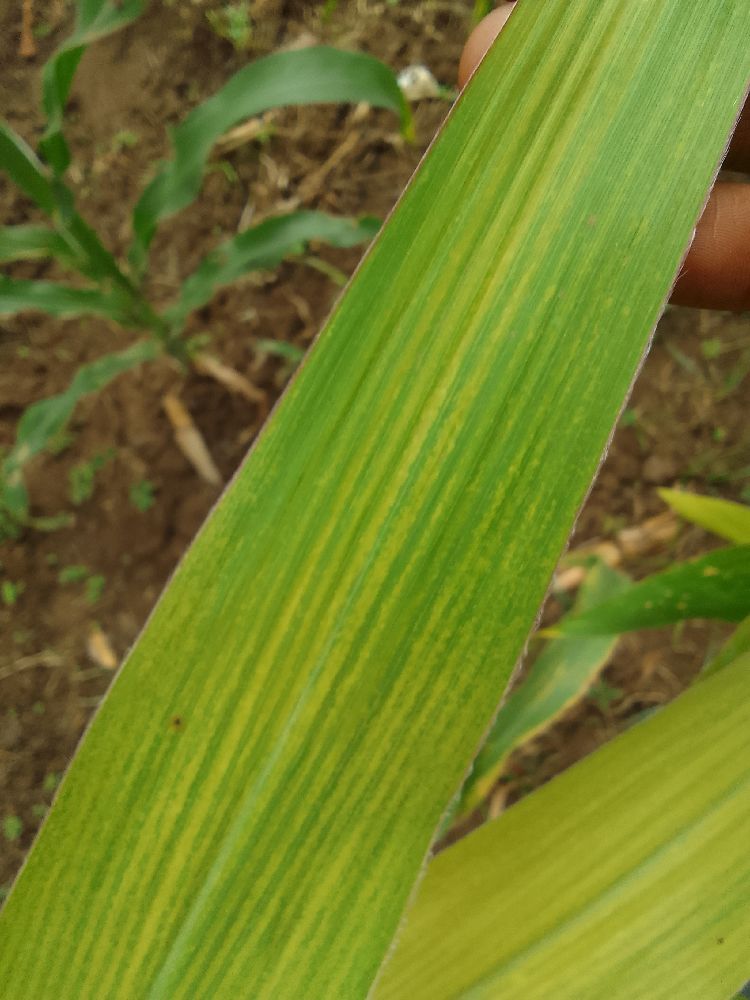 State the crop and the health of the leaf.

maize, maize lethal necrosis
